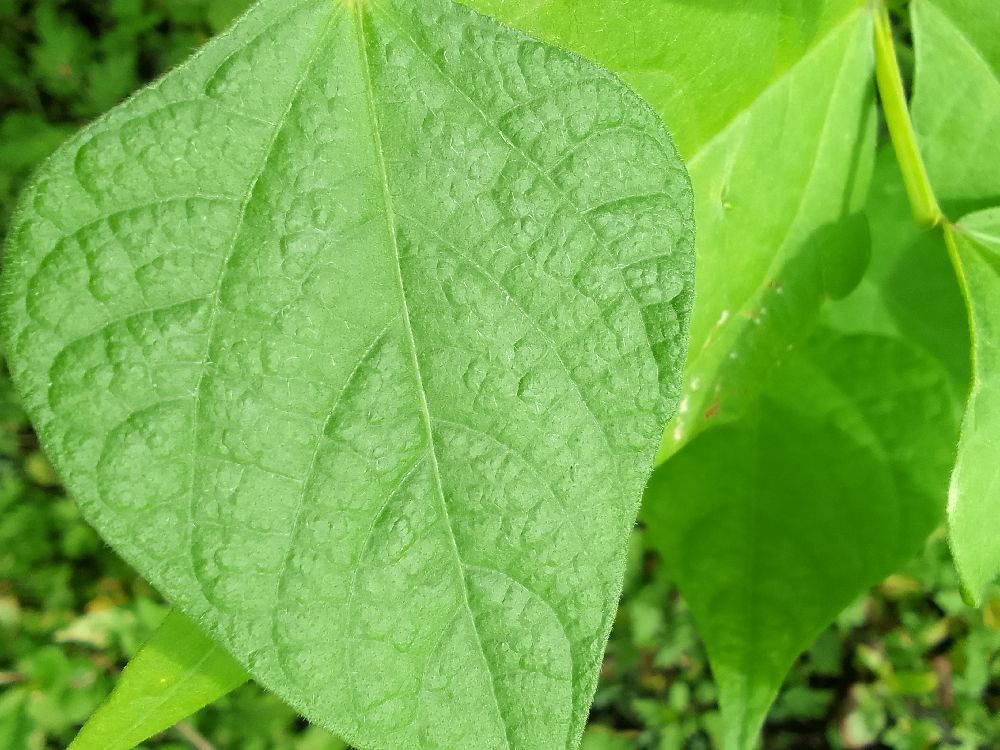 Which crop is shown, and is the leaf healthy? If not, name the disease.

common bean, healthy
